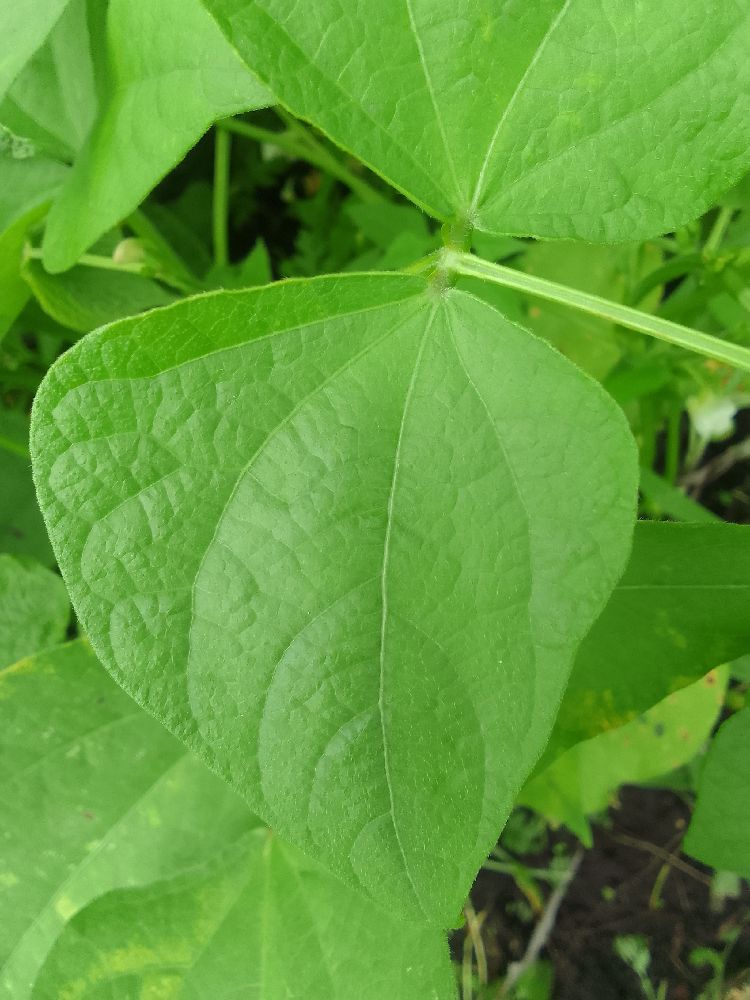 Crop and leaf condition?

common bean, healthy
